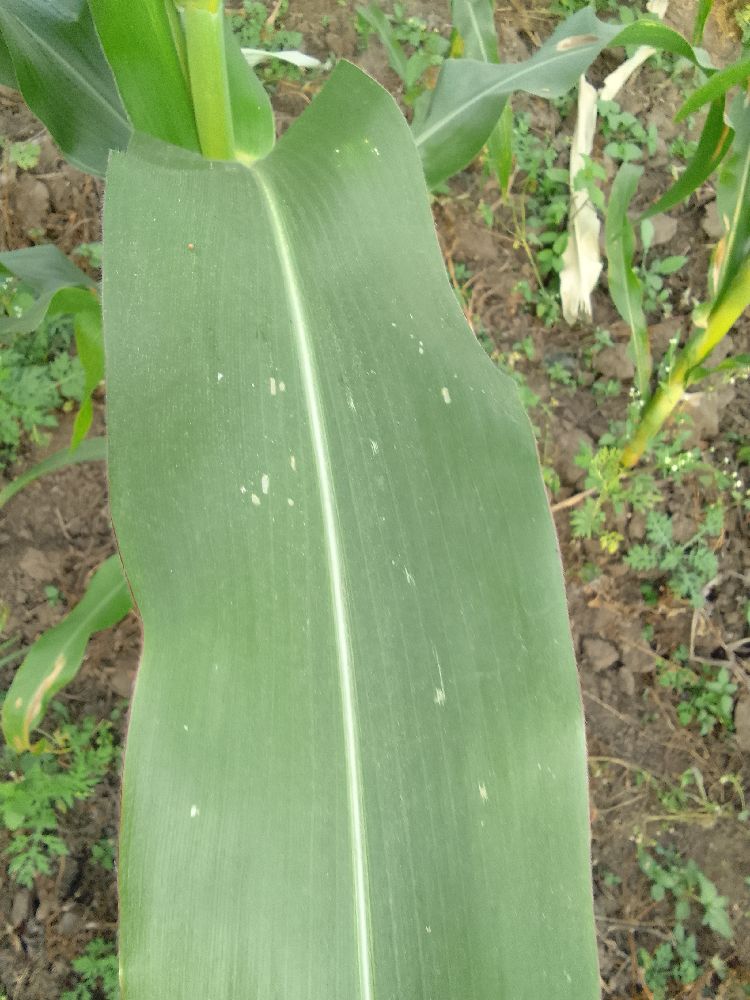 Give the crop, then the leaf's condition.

maize, healthy
